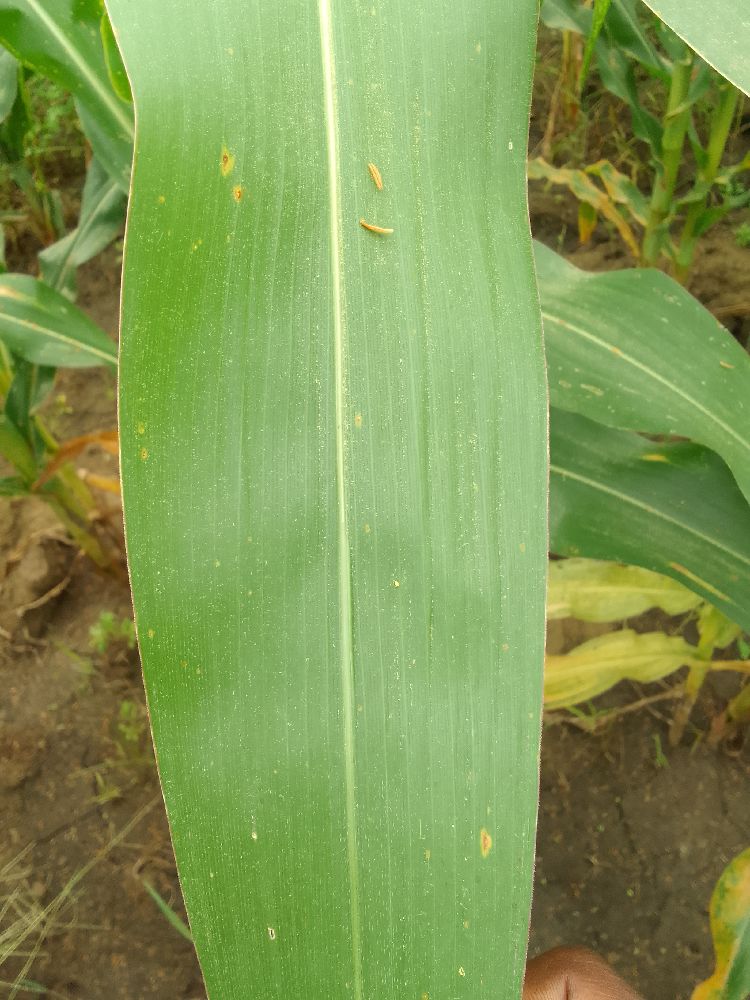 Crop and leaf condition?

maize, healthy
